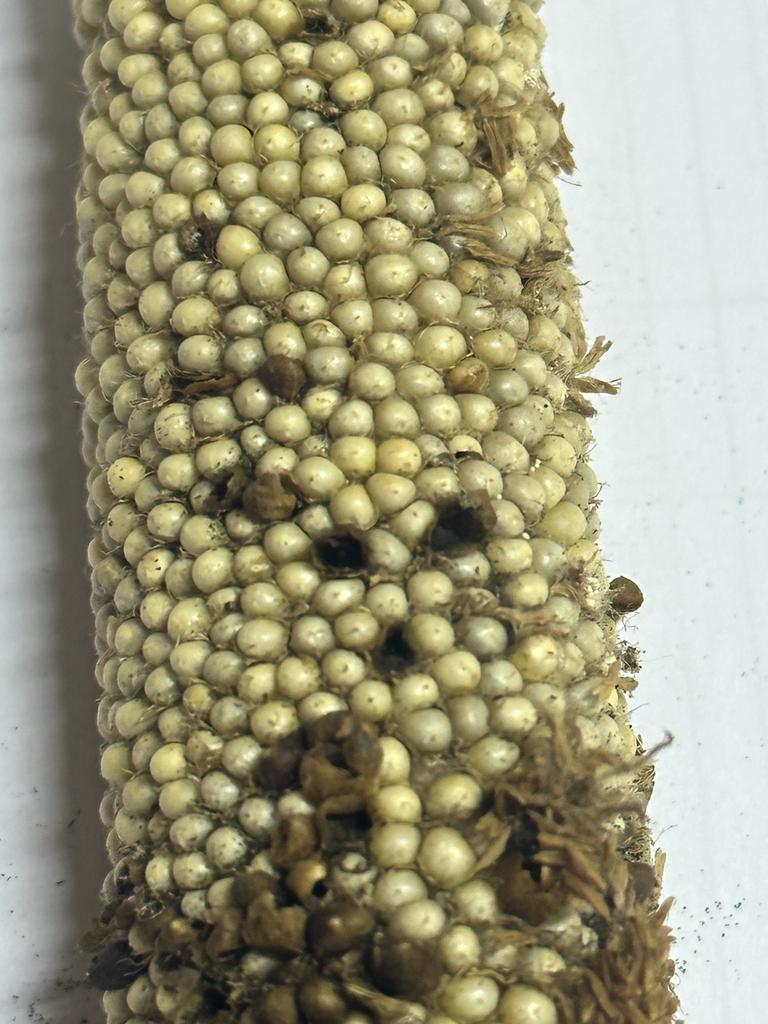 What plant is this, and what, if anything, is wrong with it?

pearl millet, smut
